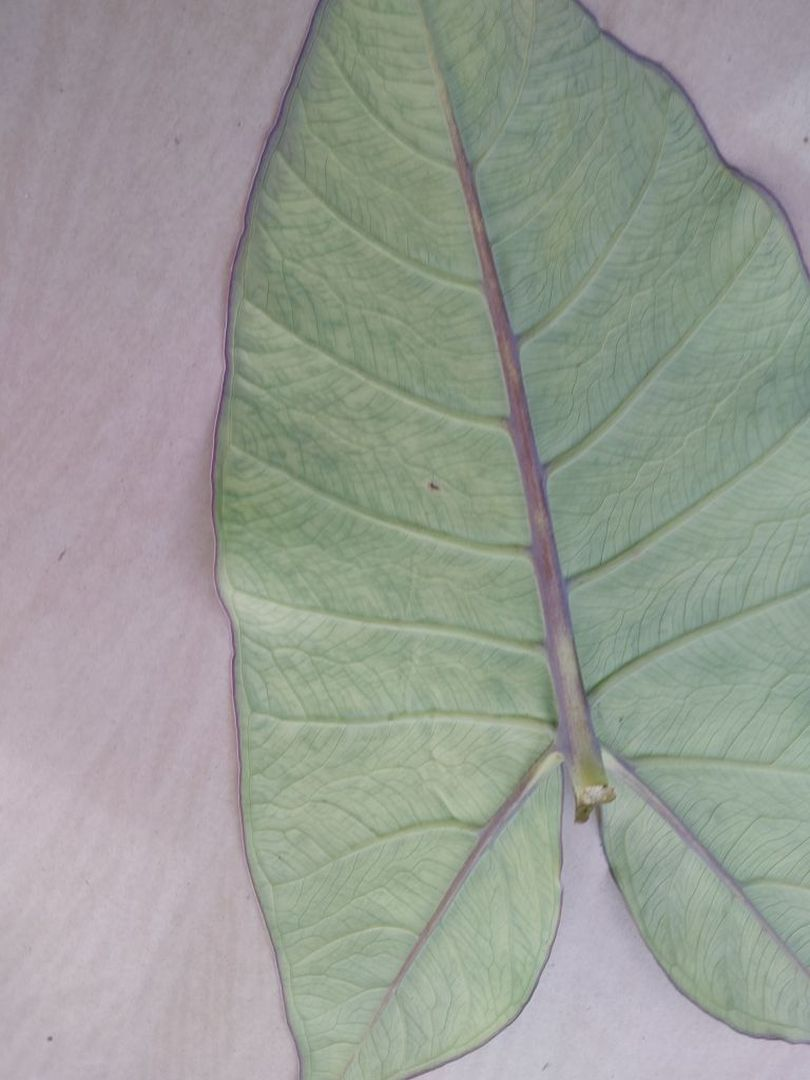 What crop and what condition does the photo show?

taro, mosaic
